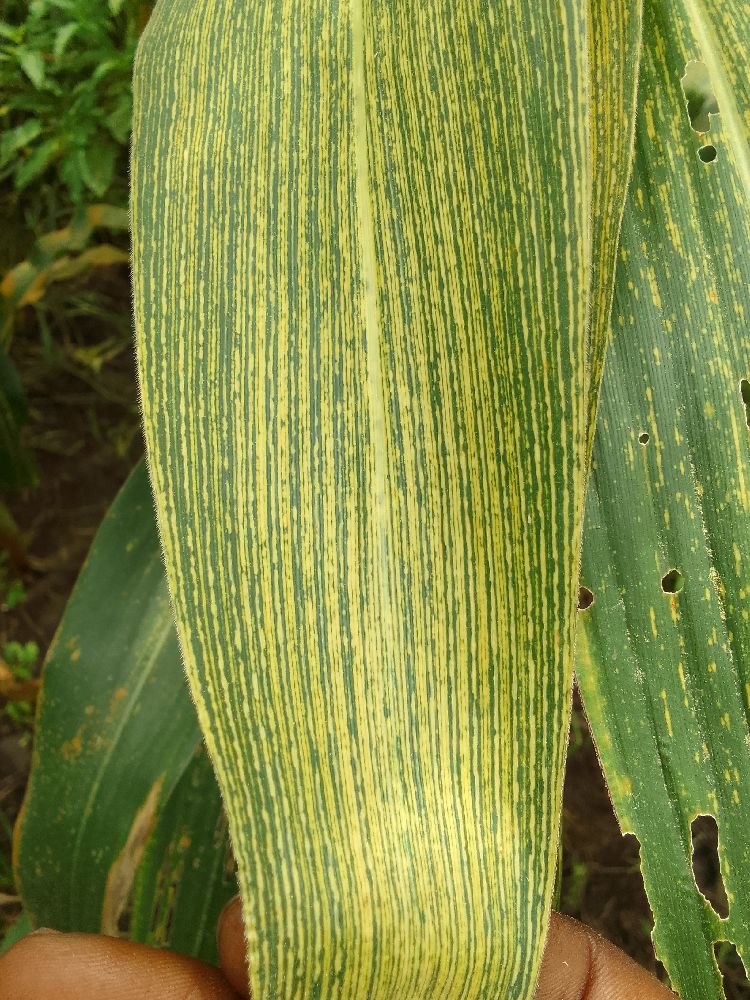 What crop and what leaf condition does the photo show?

maize, maize streak virus
